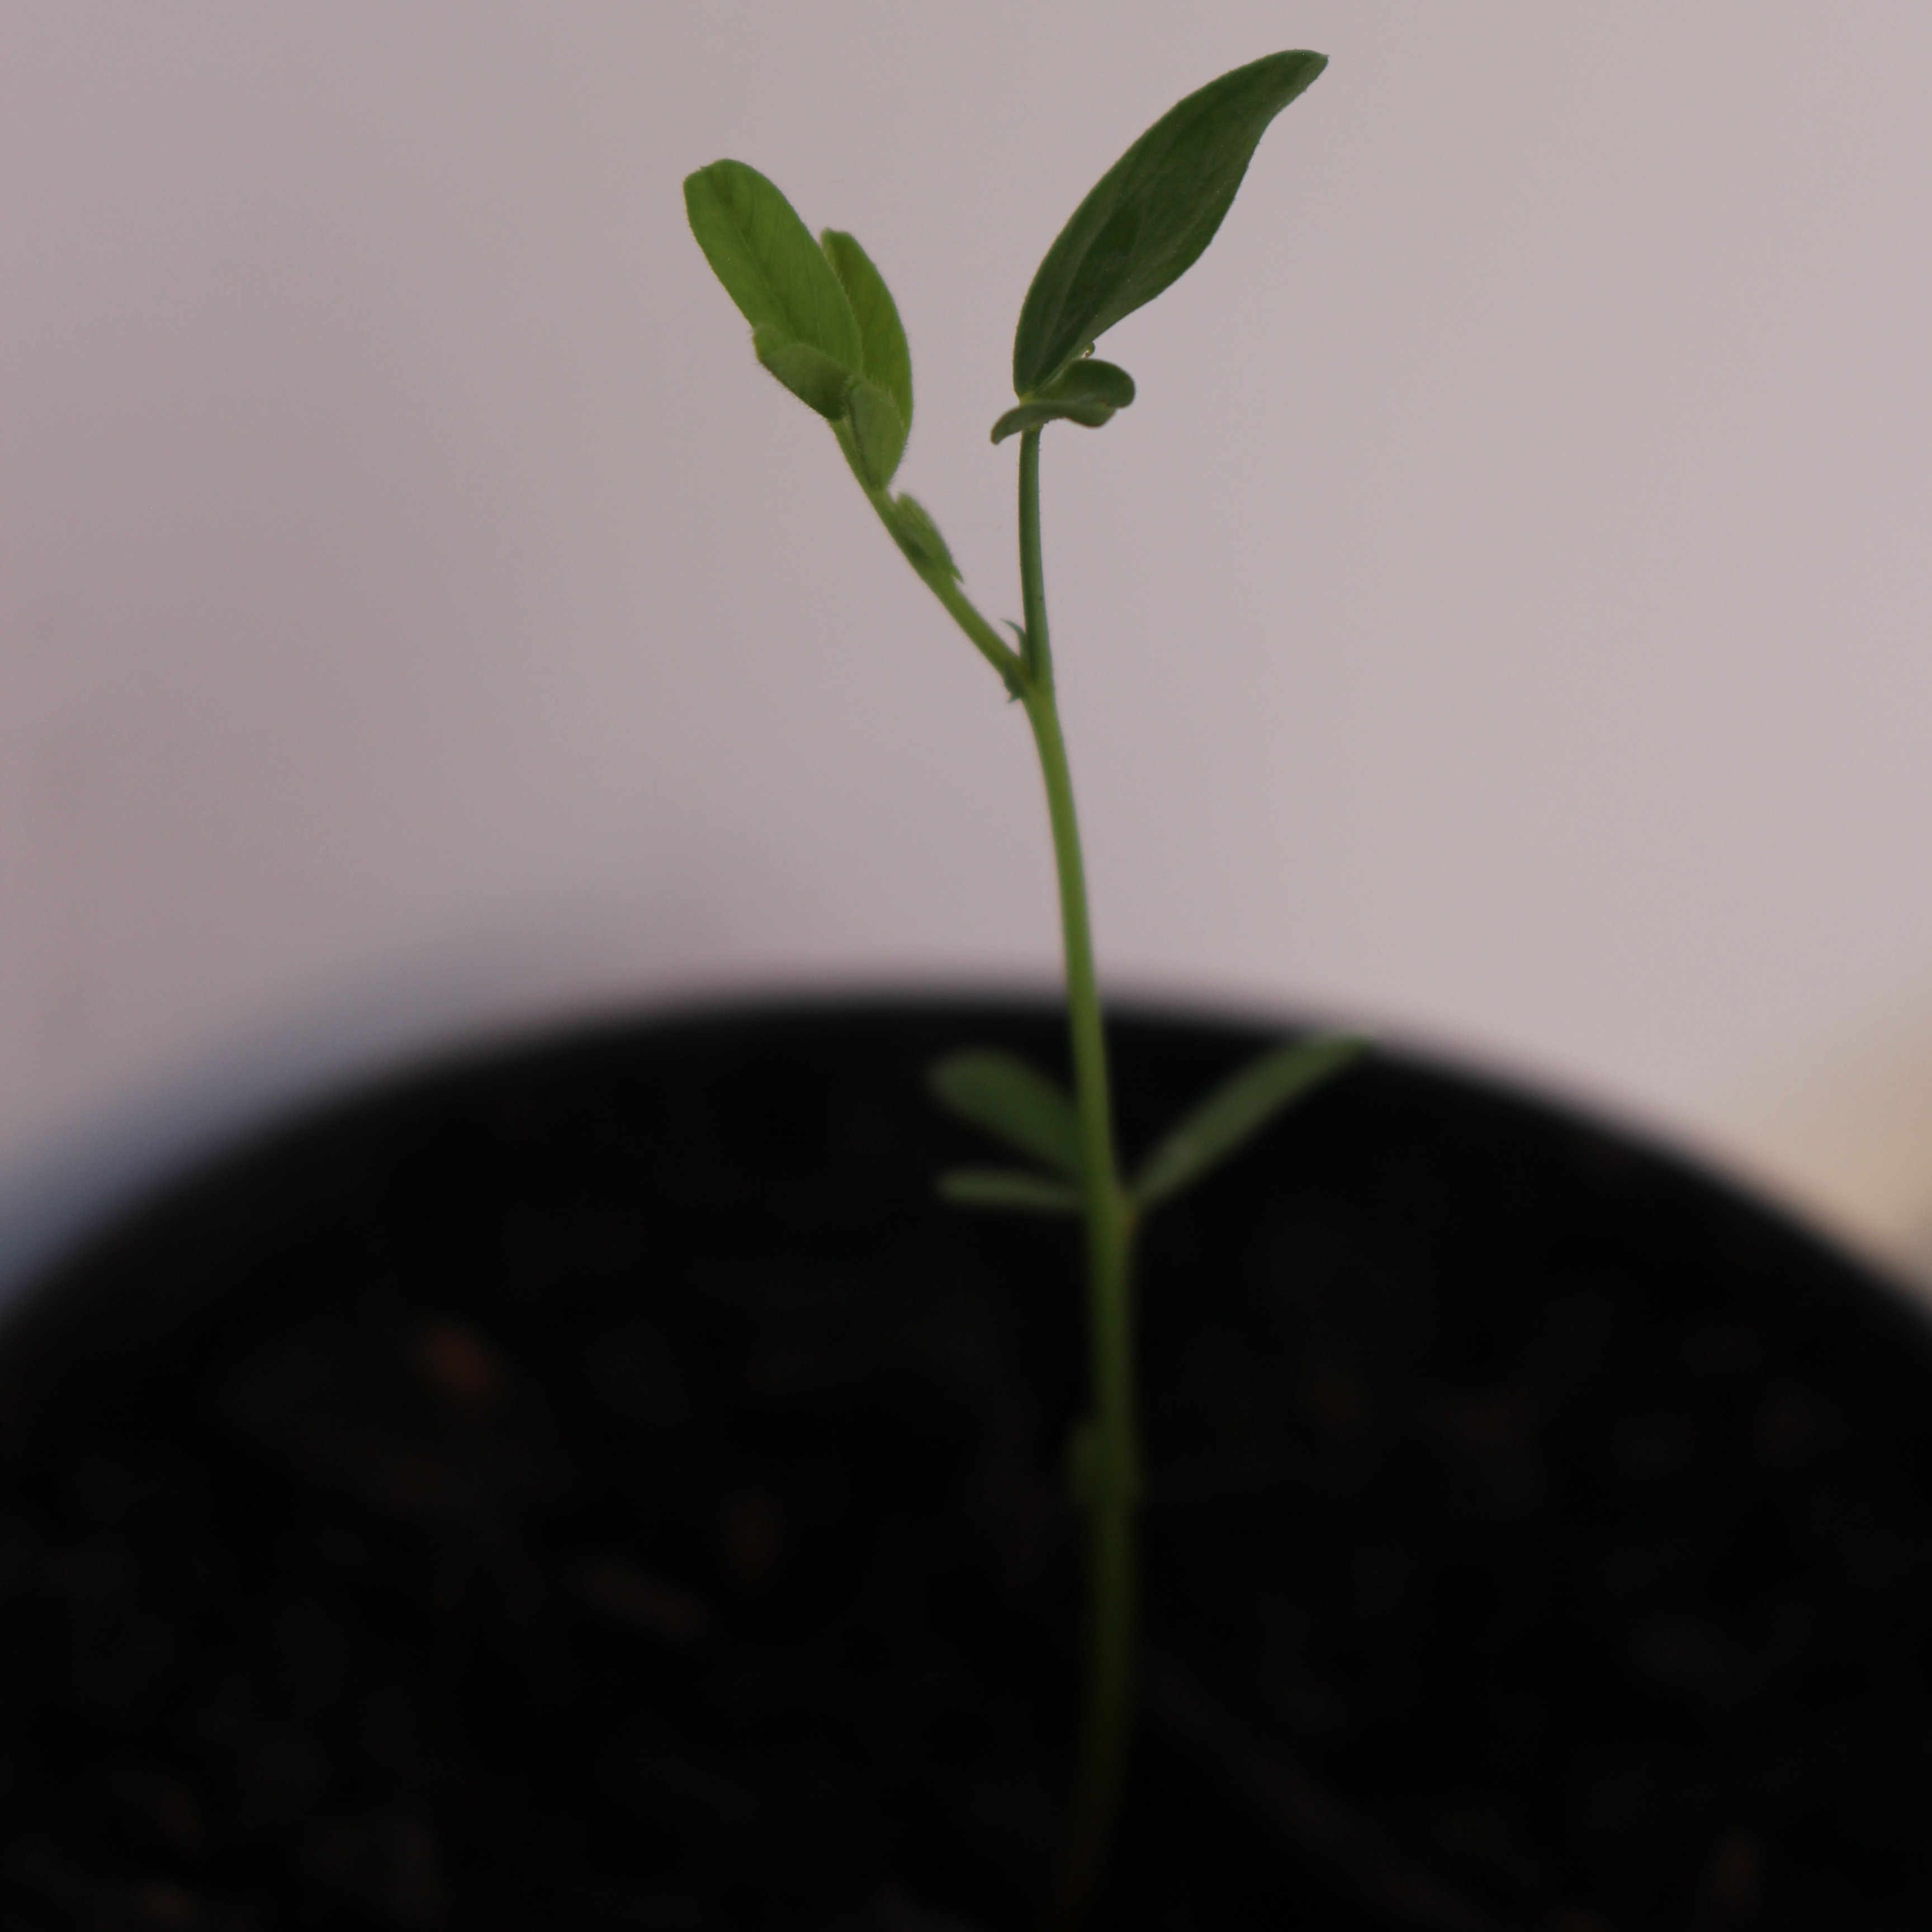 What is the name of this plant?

Vicia sativa
